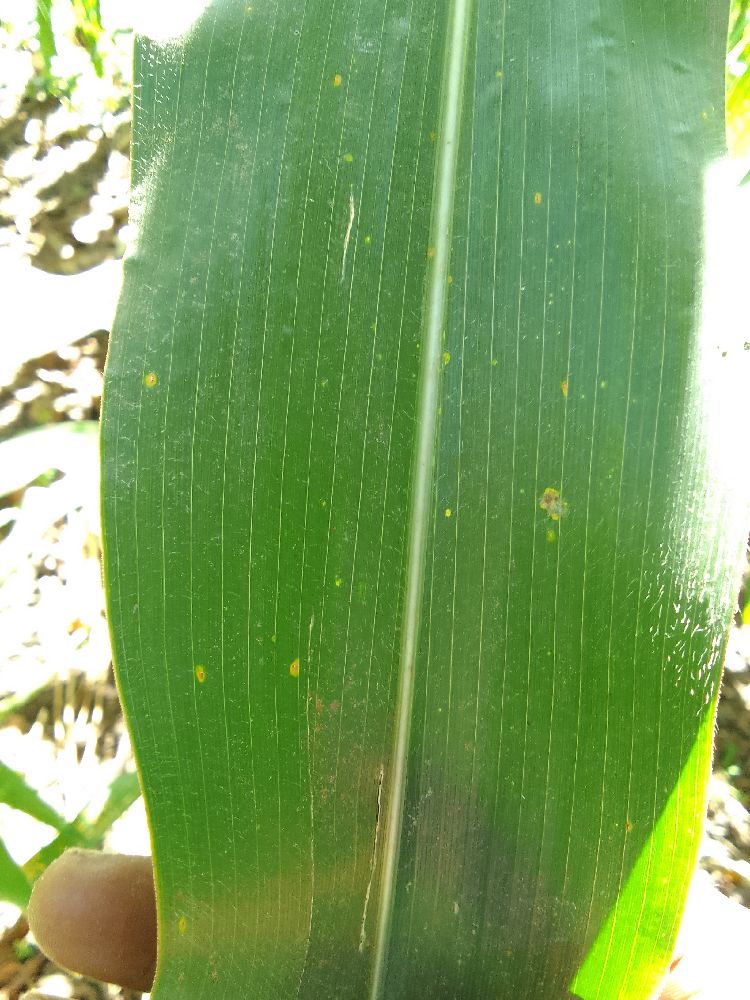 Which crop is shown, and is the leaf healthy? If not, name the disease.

maize, healthy
